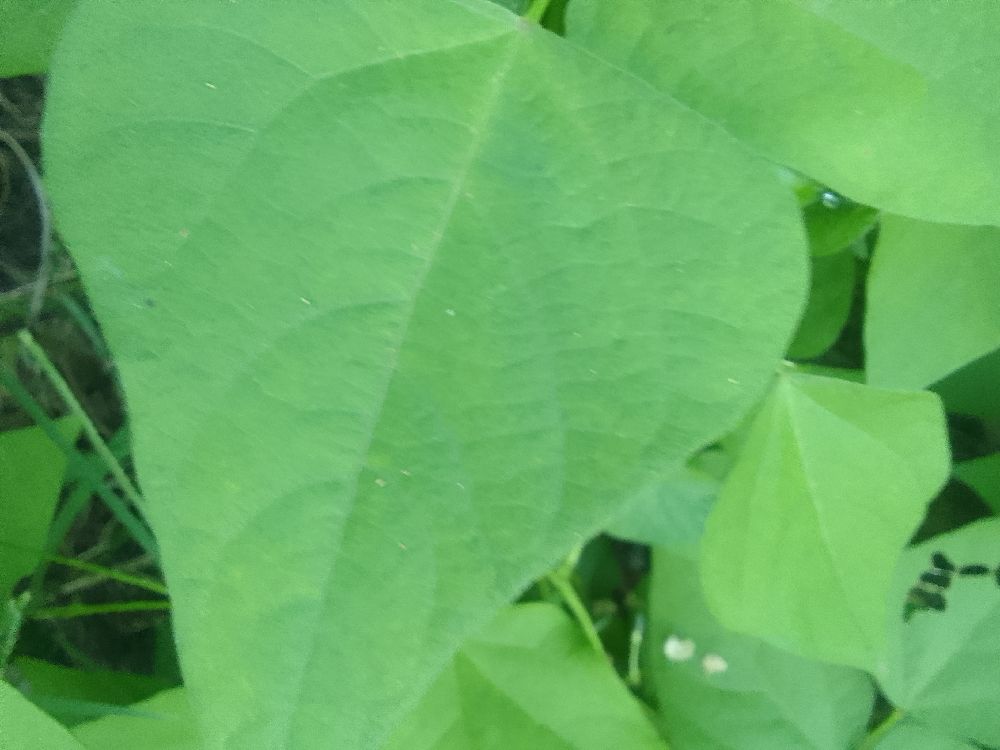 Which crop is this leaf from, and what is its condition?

common bean, healthy
